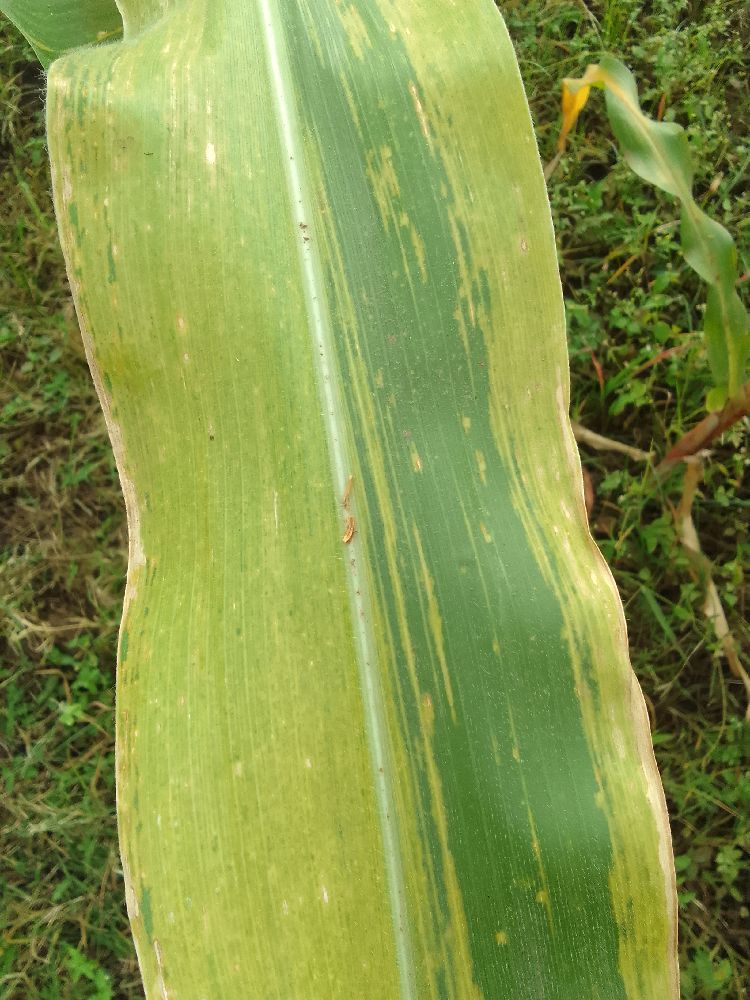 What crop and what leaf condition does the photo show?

maize, maize lethal necrosis
